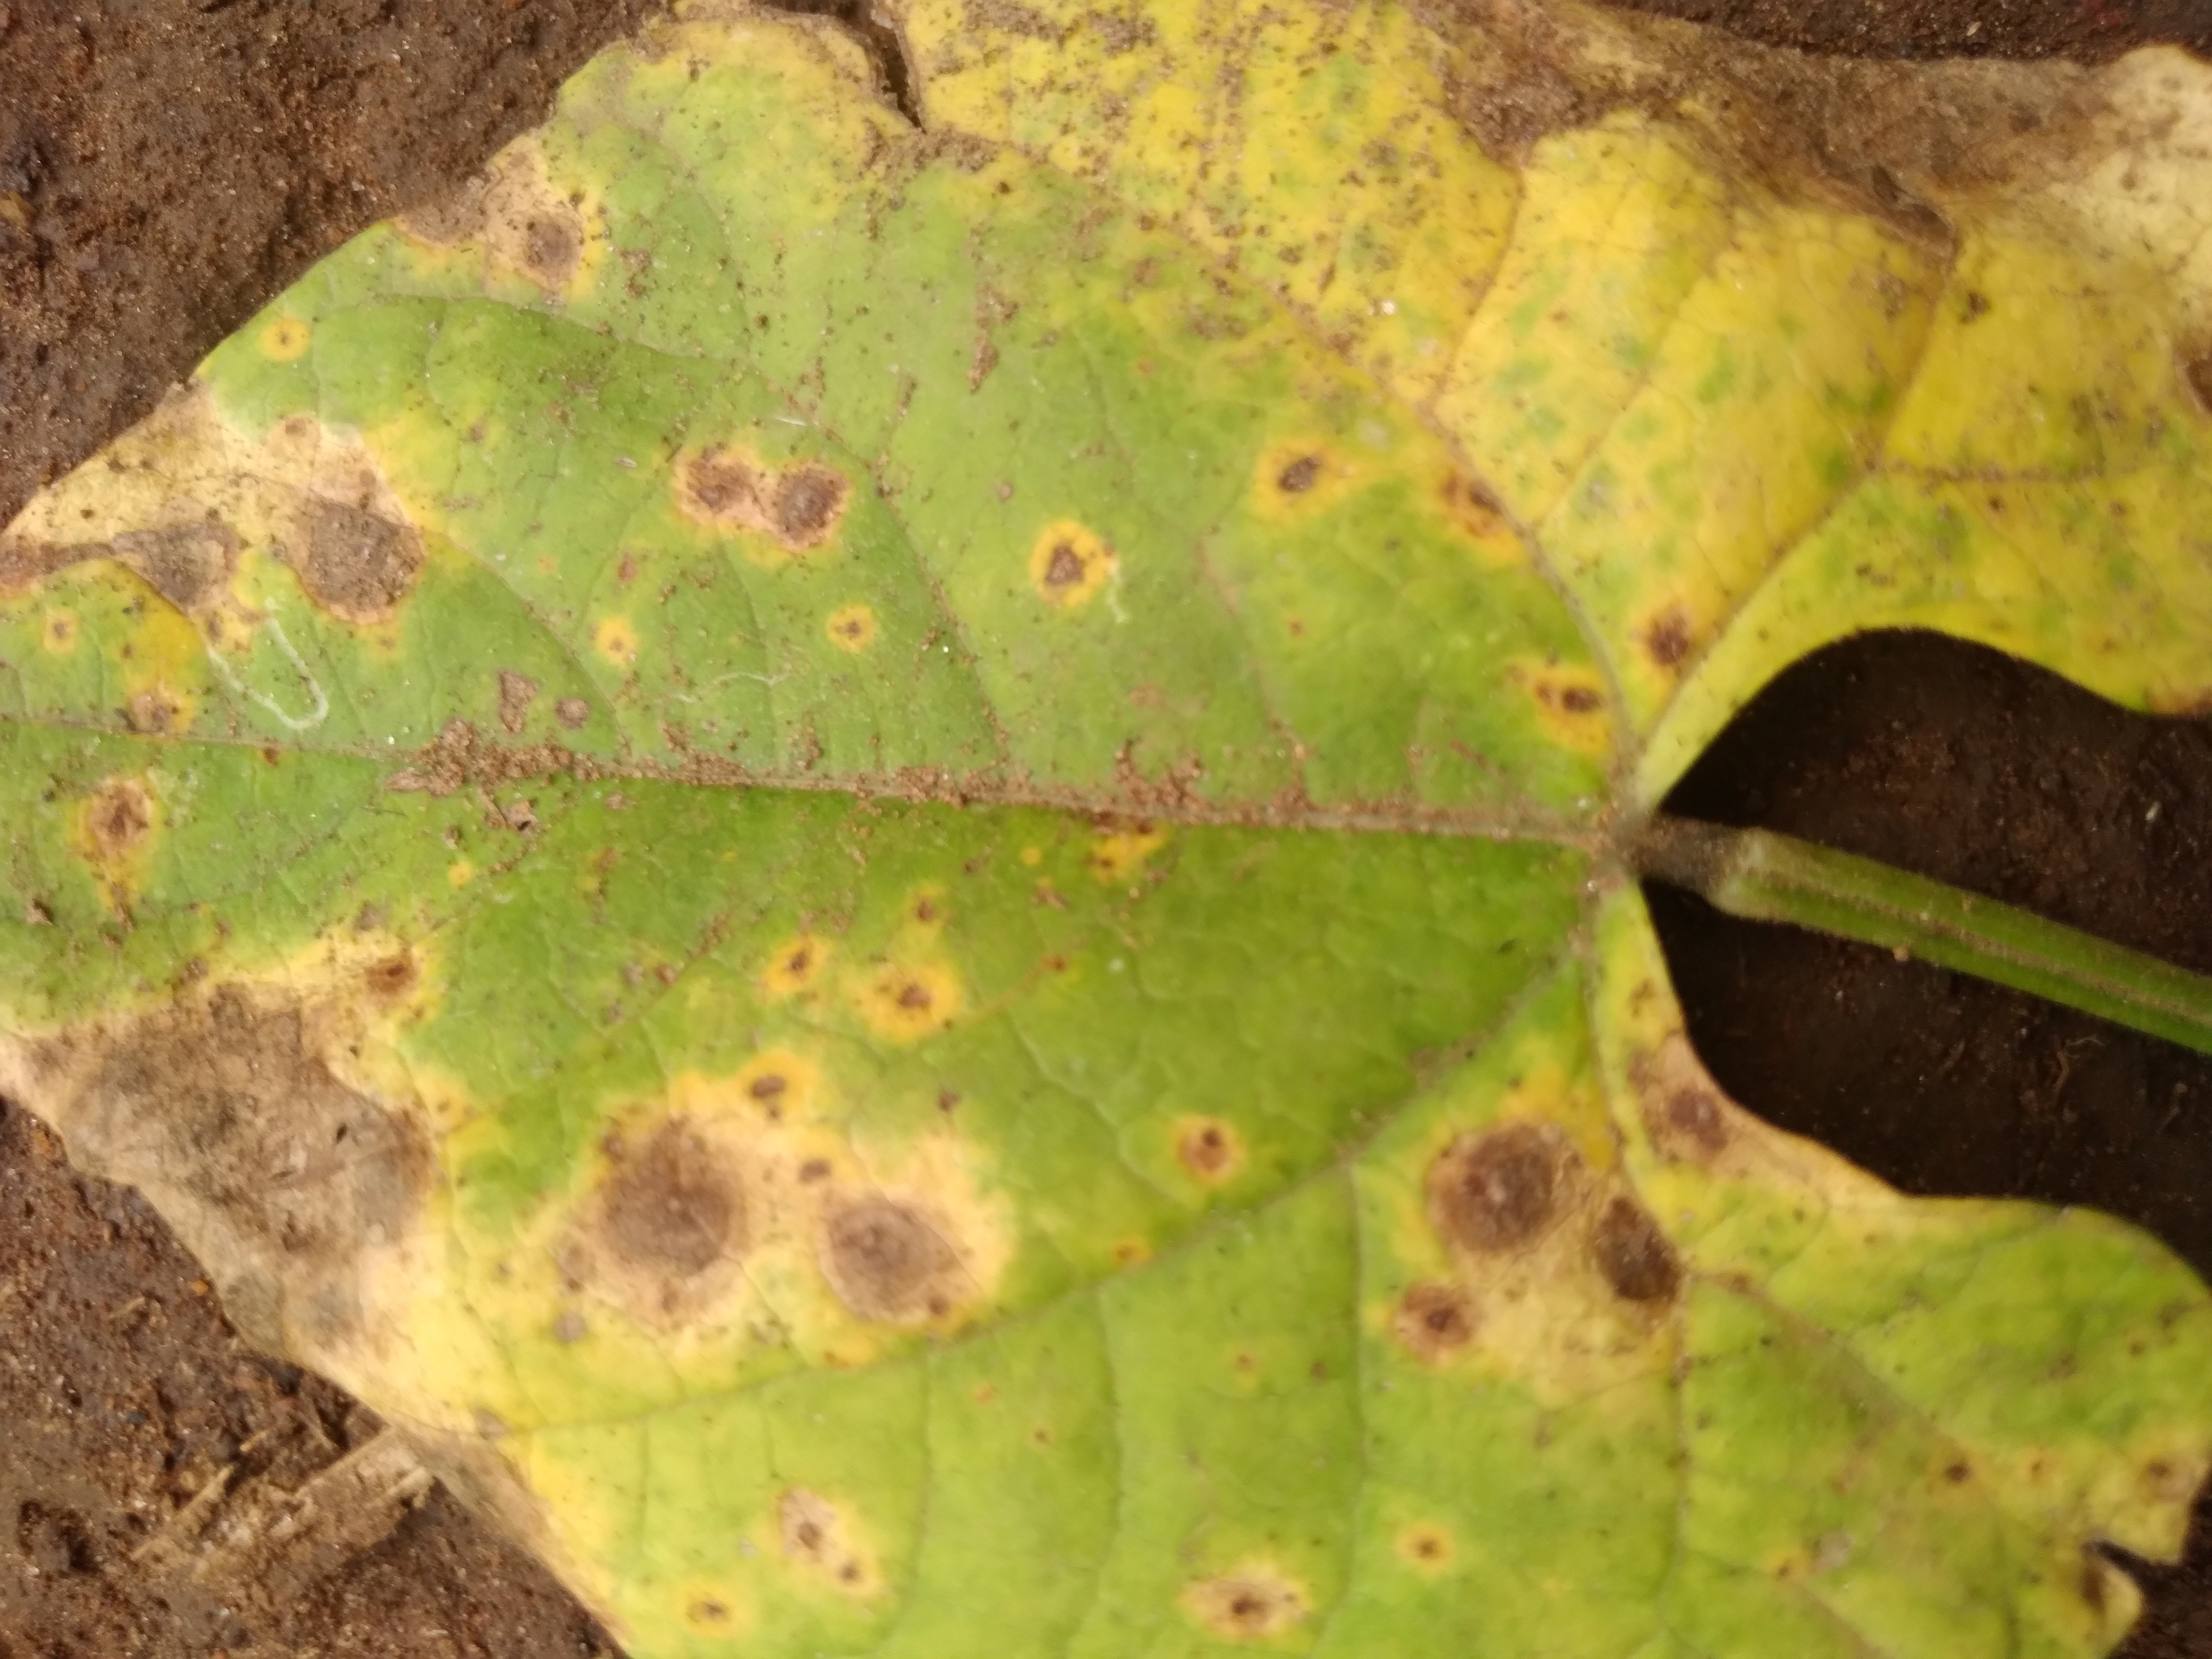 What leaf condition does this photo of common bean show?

rust
